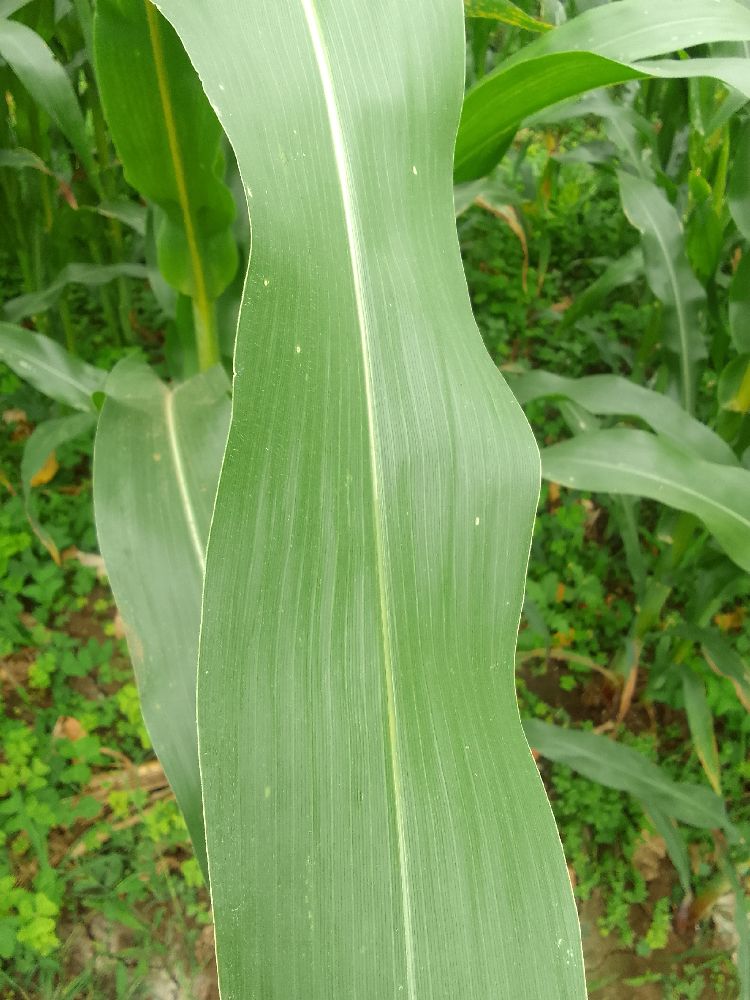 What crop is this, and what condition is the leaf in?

maize, healthy
